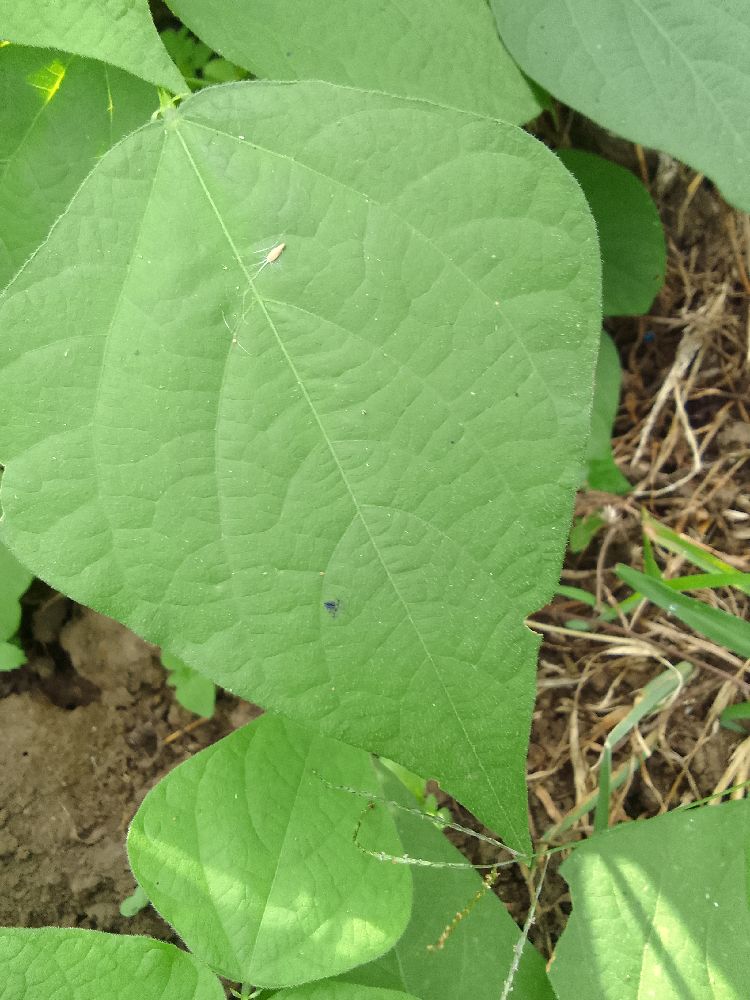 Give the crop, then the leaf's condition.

common bean, healthy
